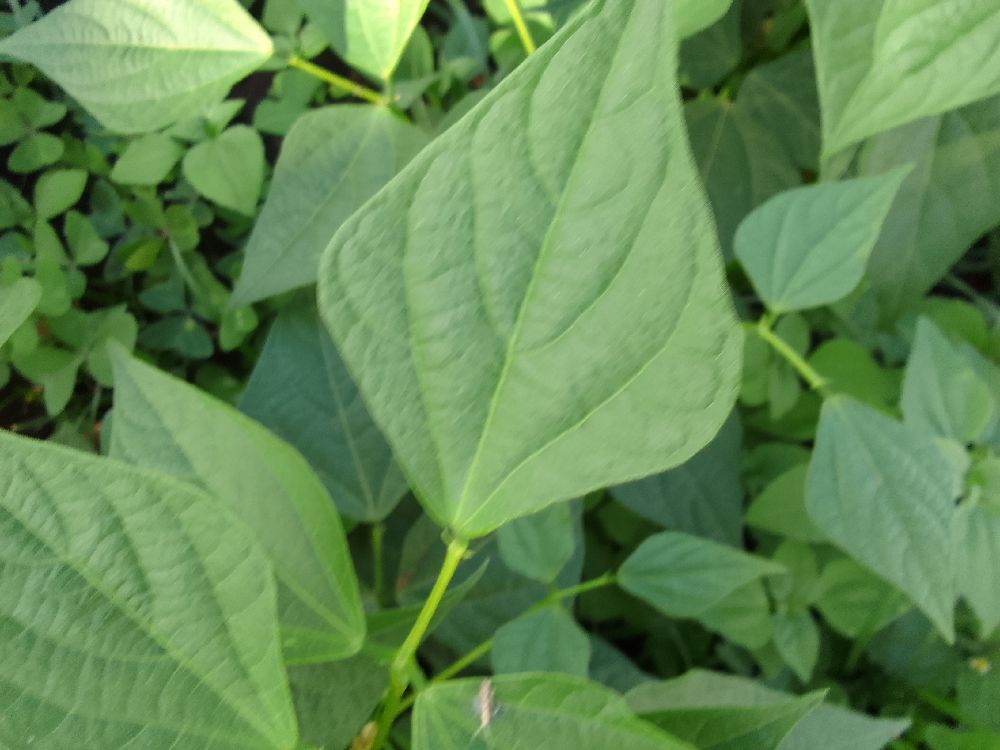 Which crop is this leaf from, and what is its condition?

common bean, healthy
